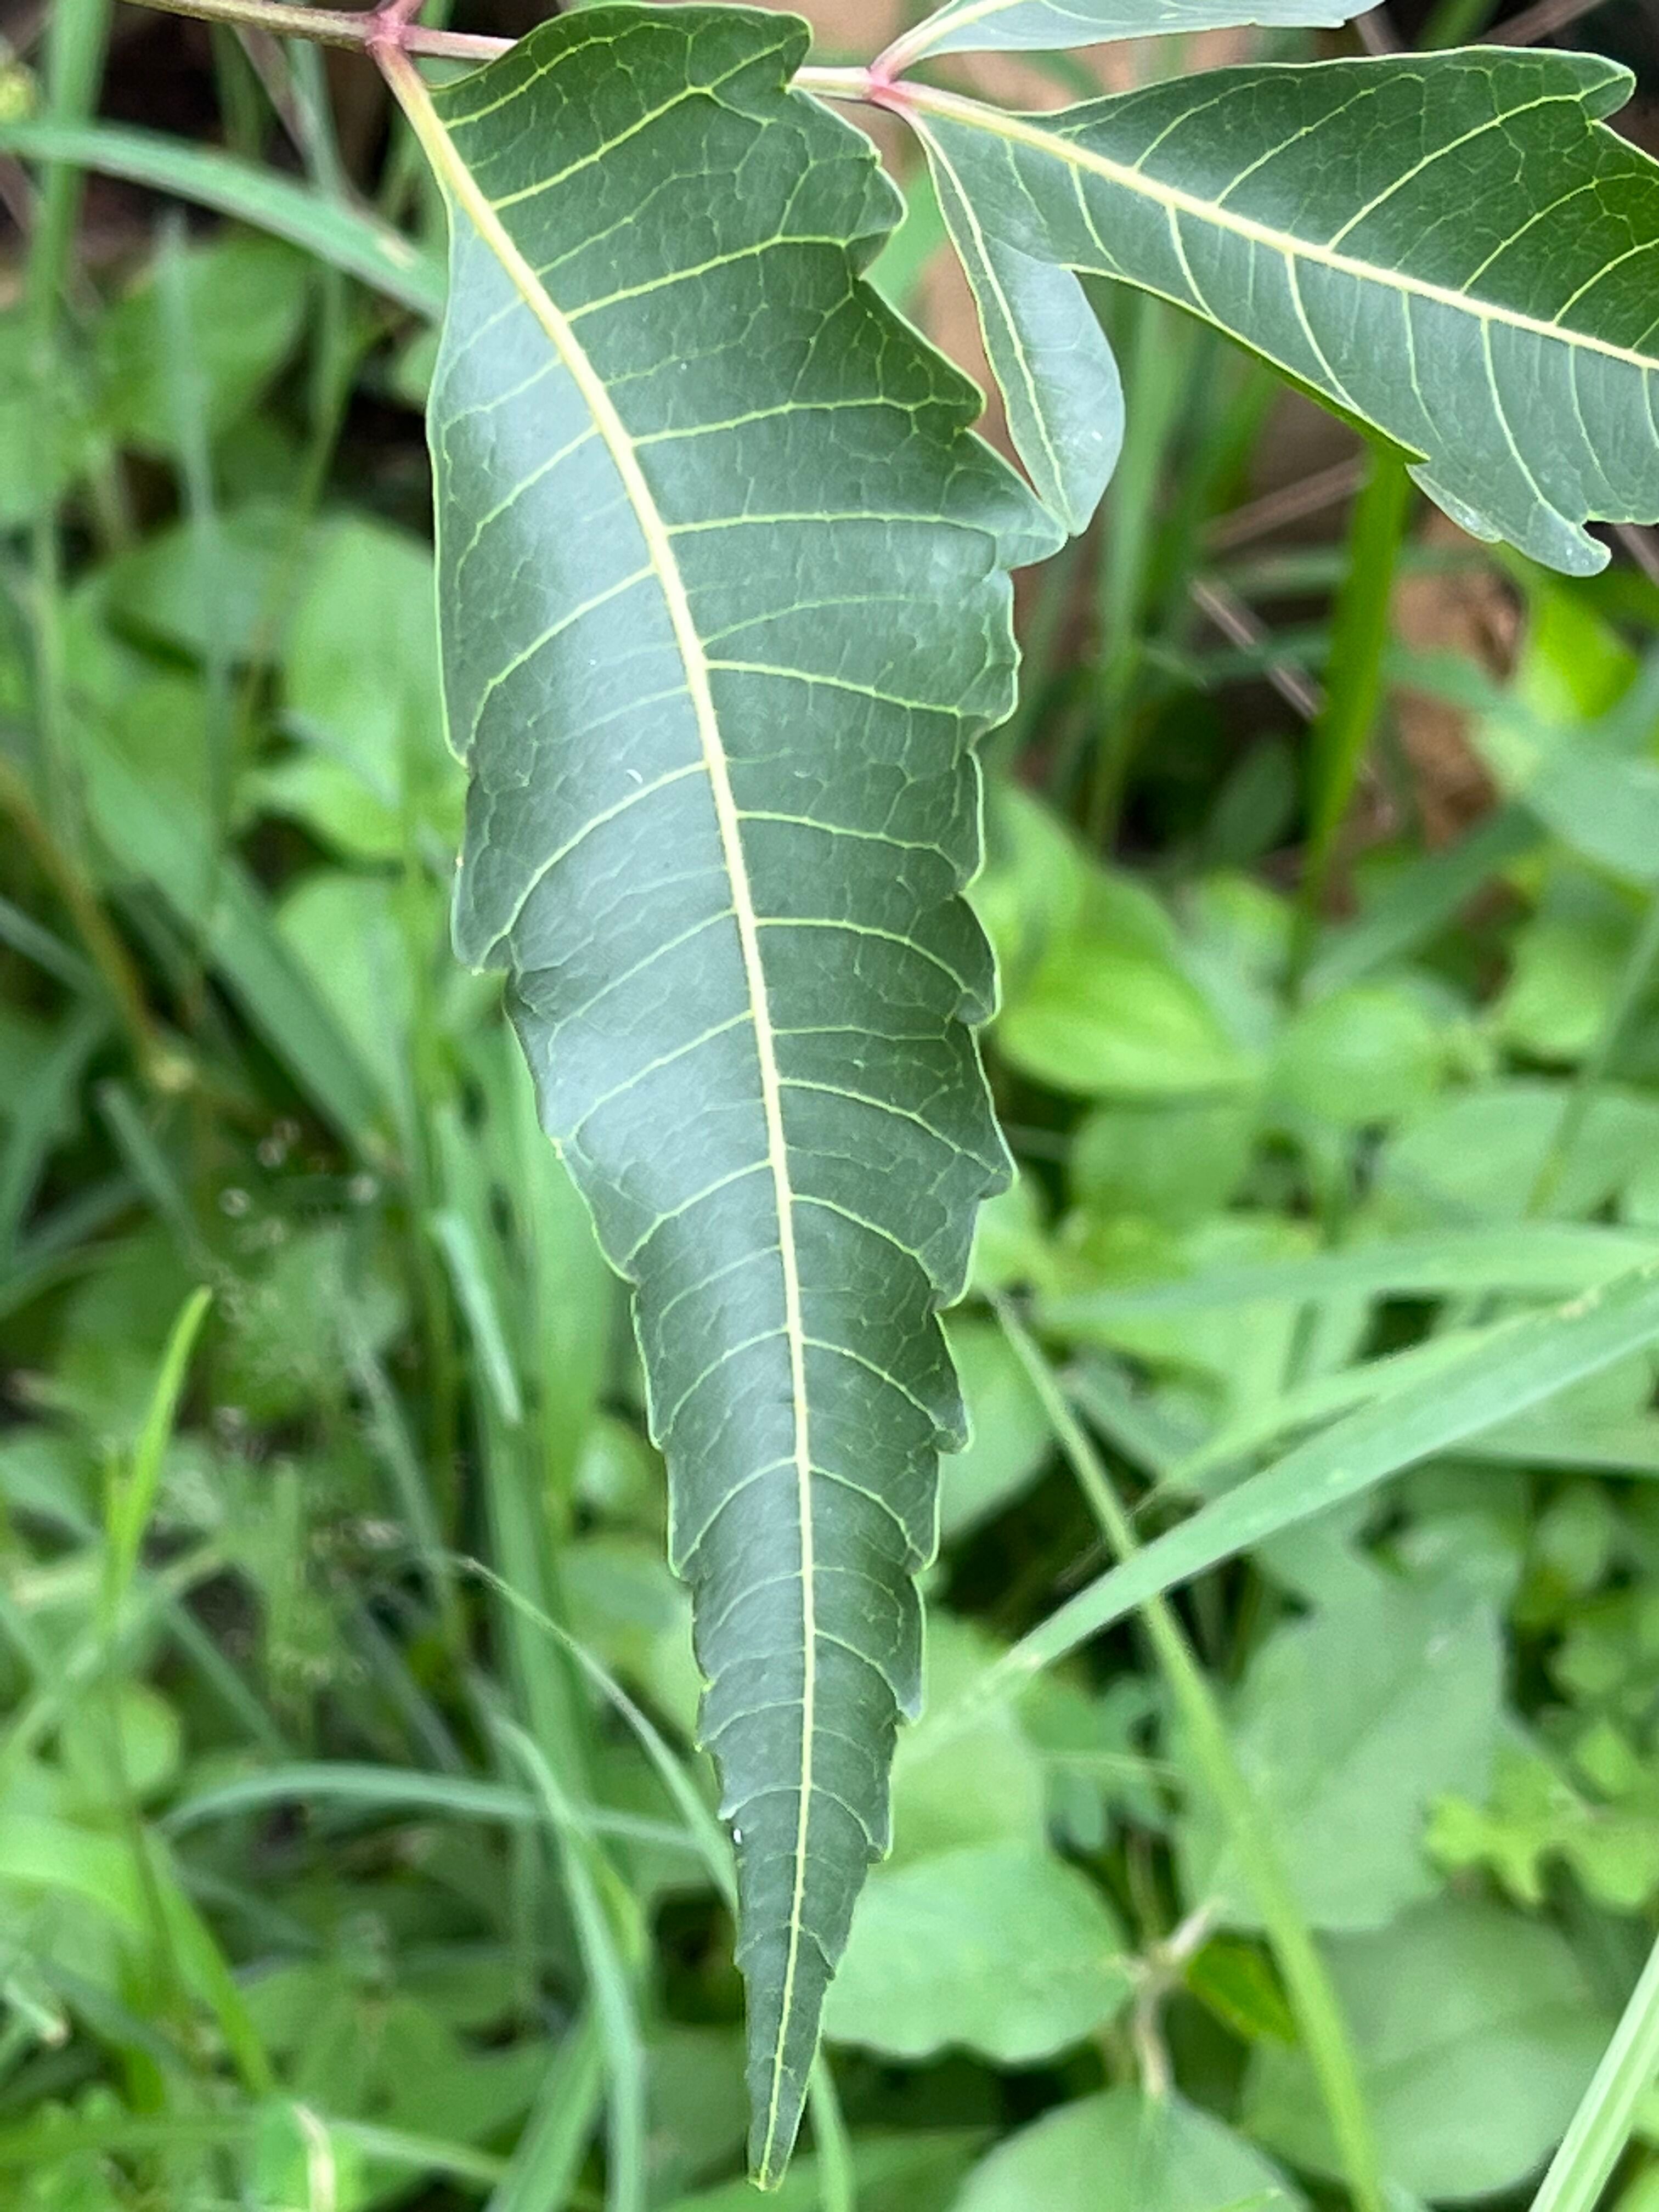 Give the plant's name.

neem
